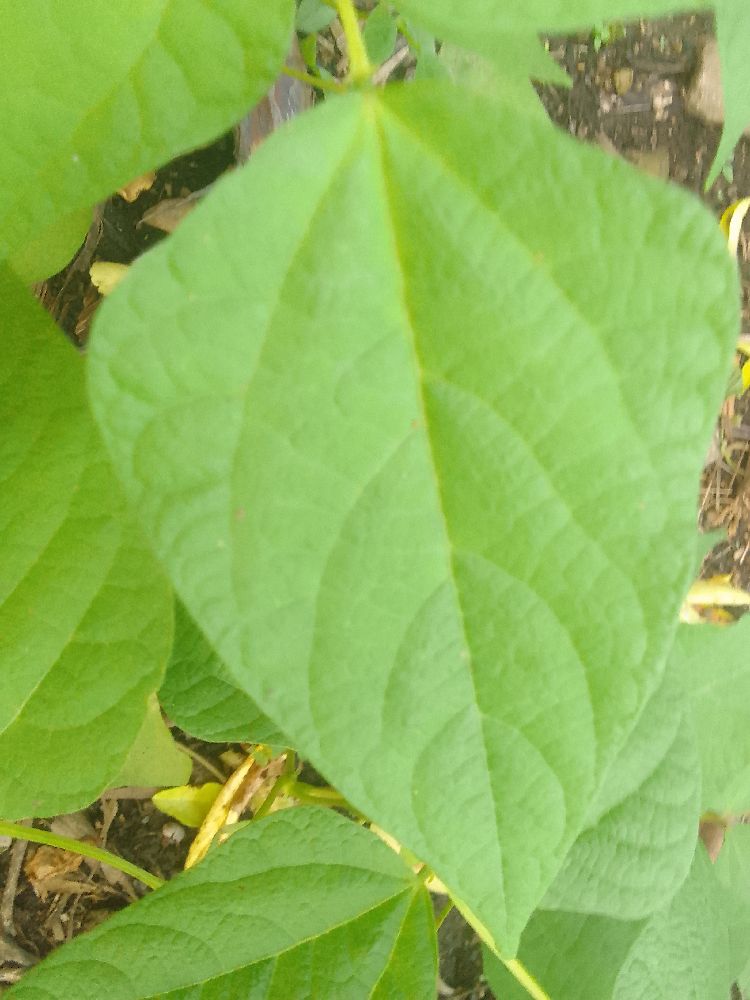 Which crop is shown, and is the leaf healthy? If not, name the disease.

common bean, healthy
